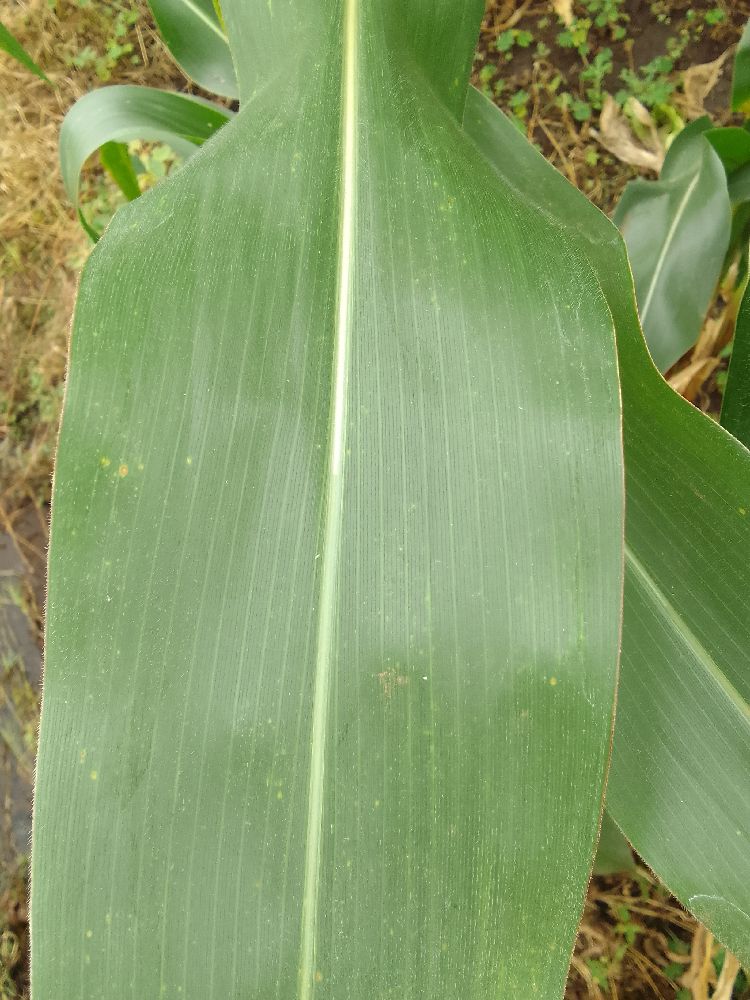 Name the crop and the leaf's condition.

maize, healthy
